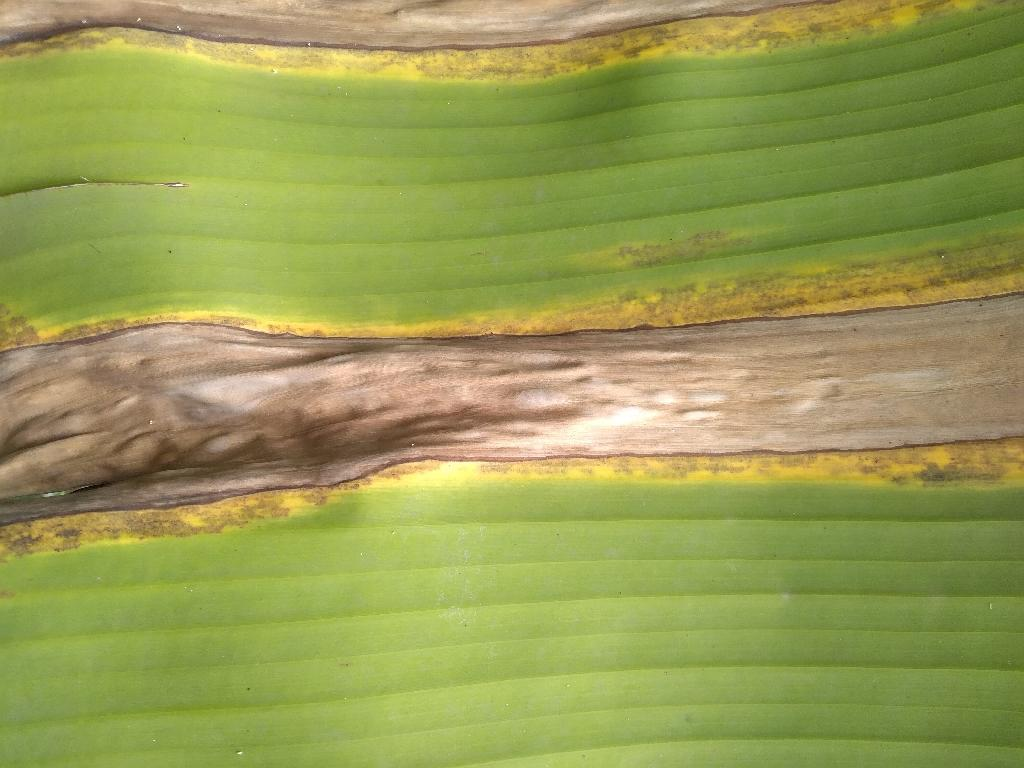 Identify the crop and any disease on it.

banana, black sigatoka
